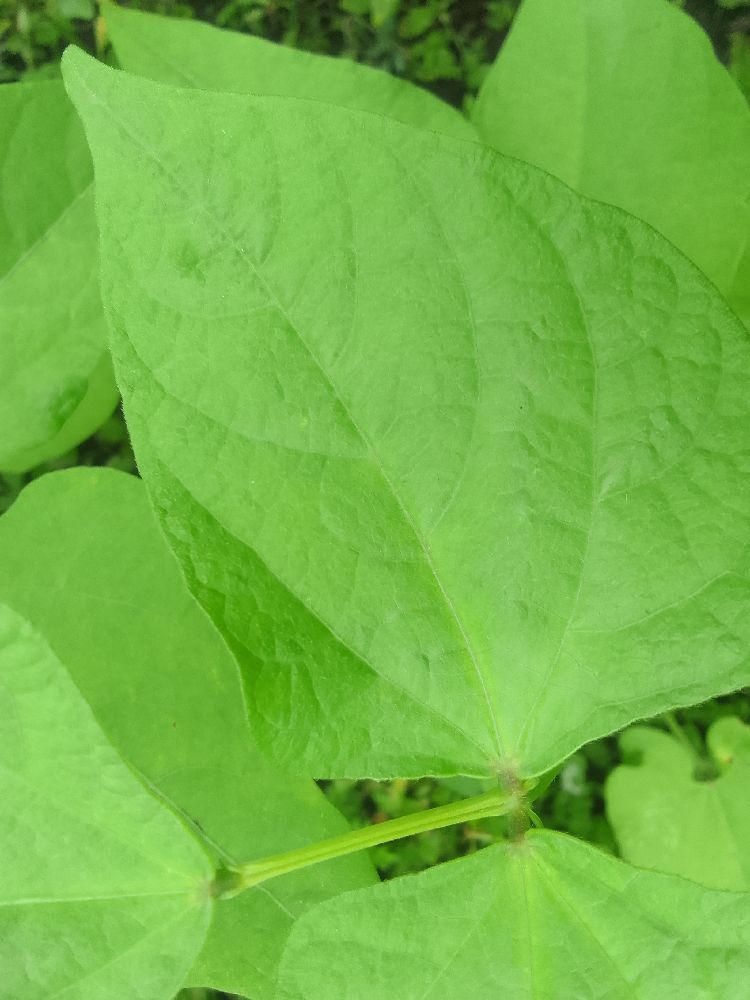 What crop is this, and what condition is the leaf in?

common bean, healthy
